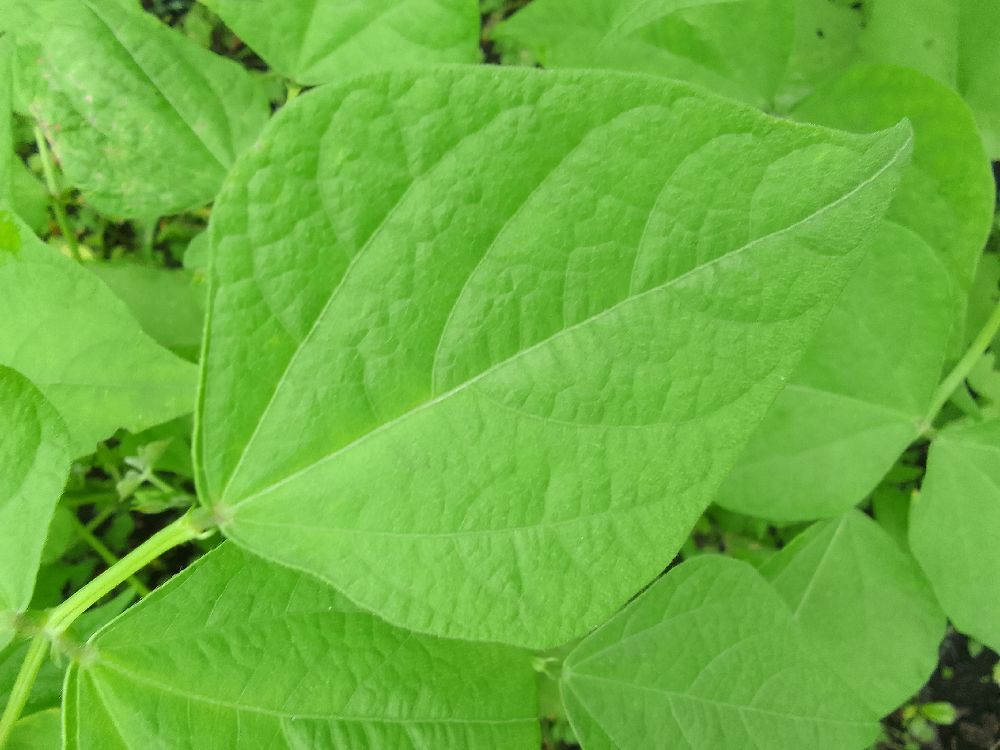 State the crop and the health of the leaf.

common bean, healthy
